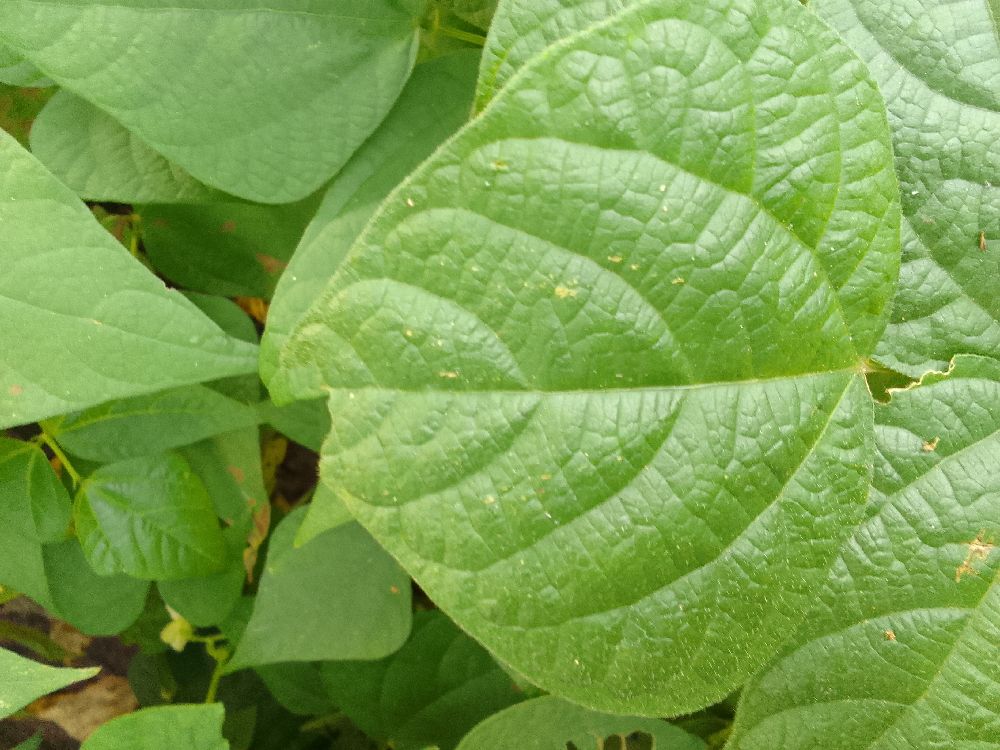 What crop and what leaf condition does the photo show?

common bean, healthy
